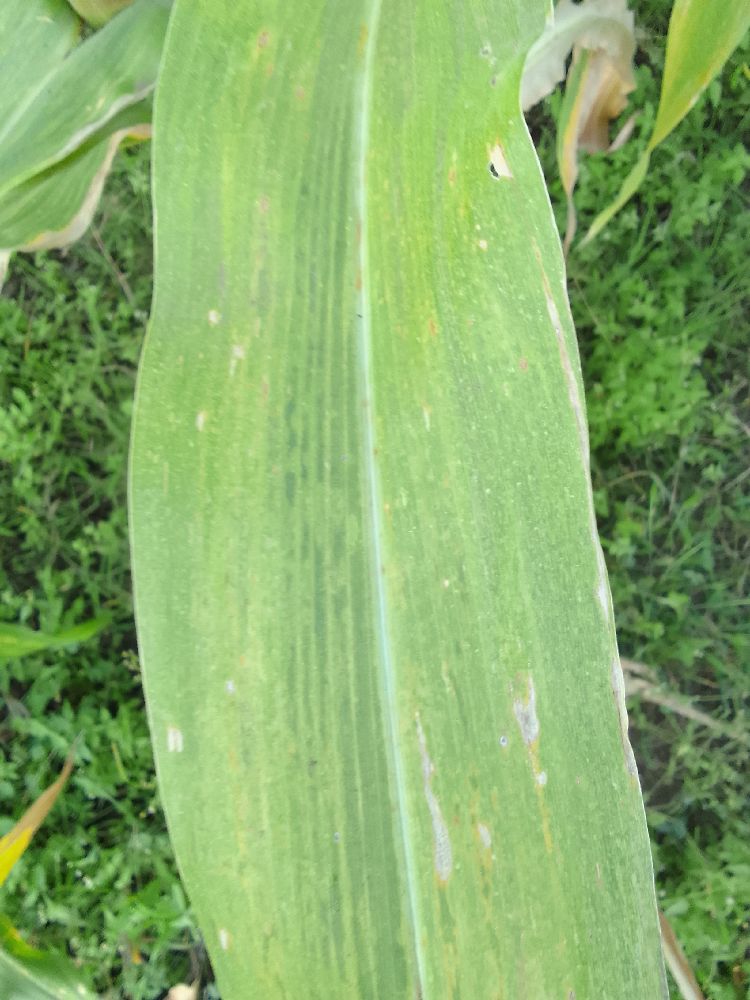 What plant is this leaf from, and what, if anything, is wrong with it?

maize, maize lethal necrosis
